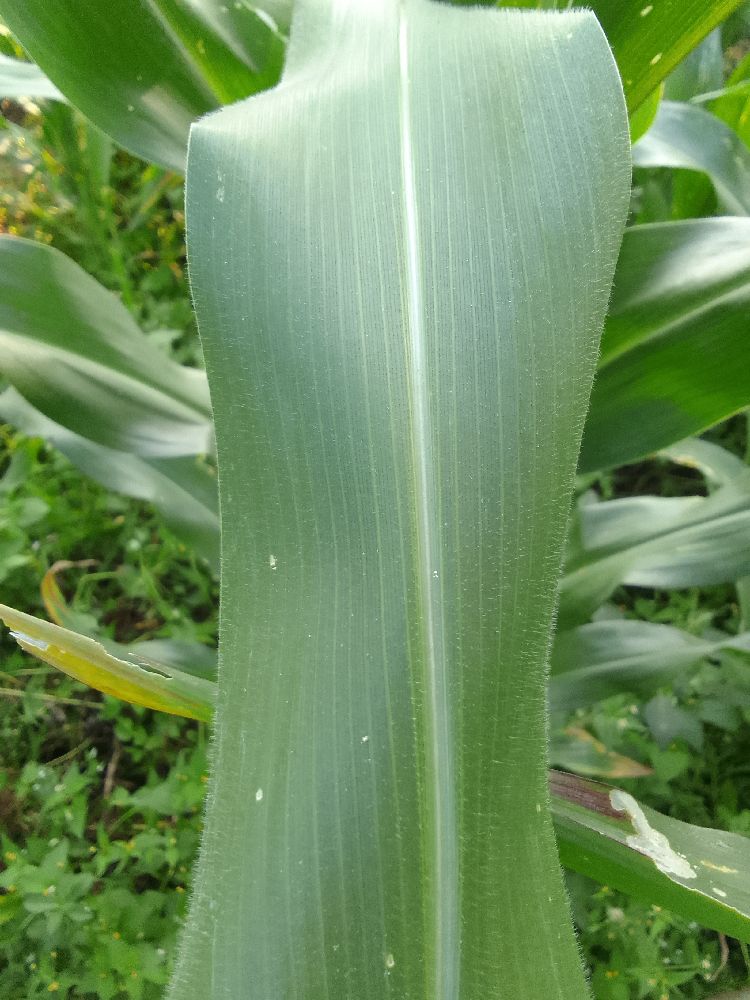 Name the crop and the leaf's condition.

maize, healthy
